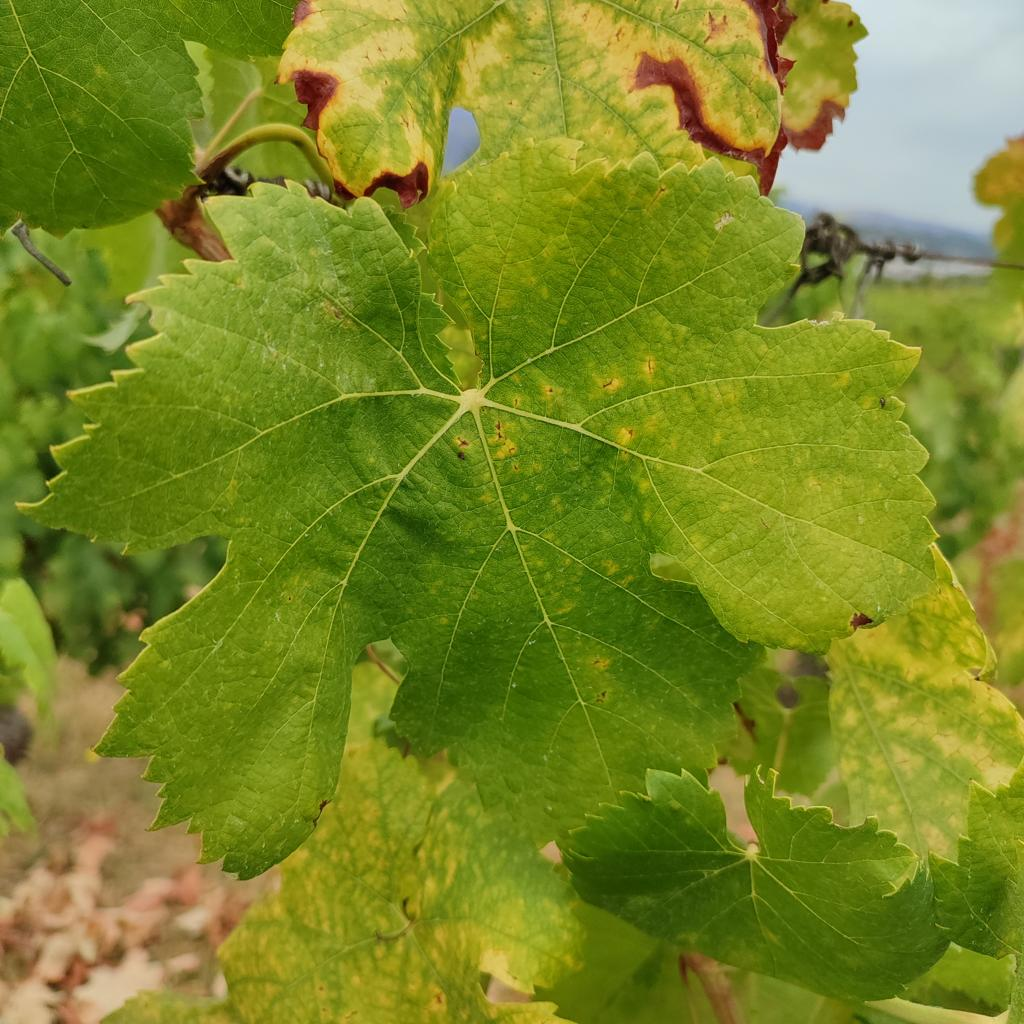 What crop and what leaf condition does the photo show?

grapevine, esca complex
